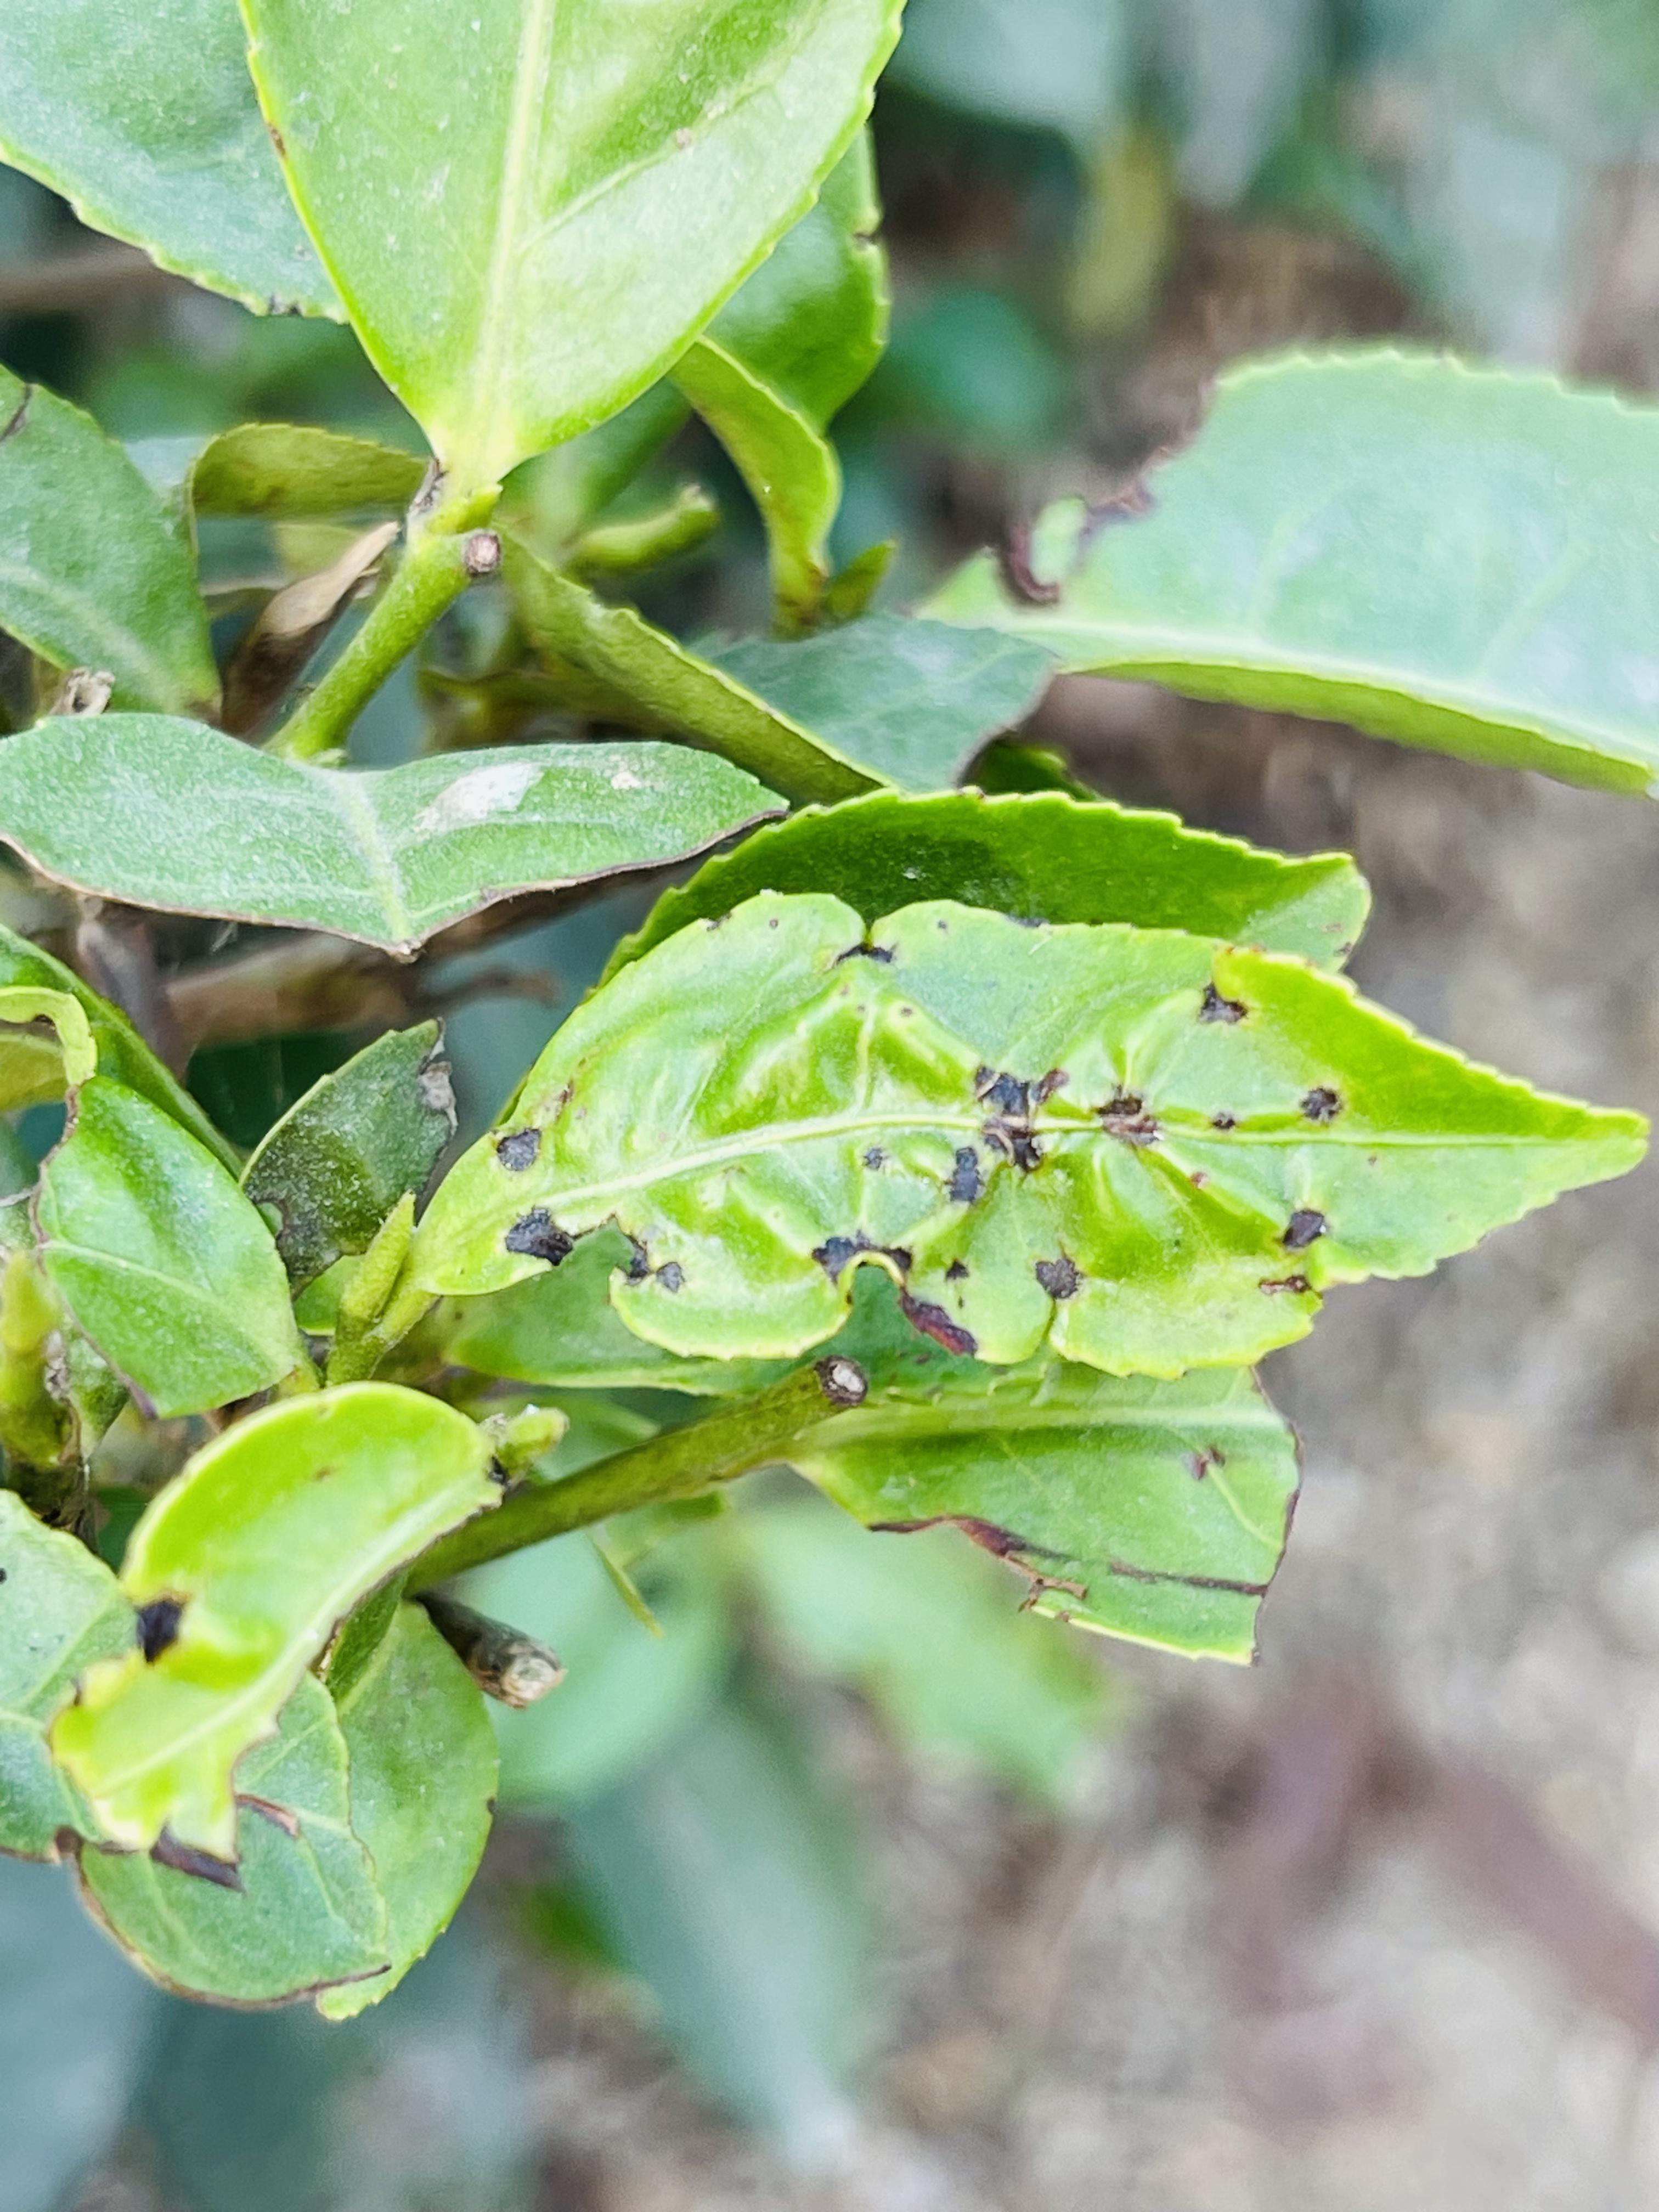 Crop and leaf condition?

tea, helopeltis
